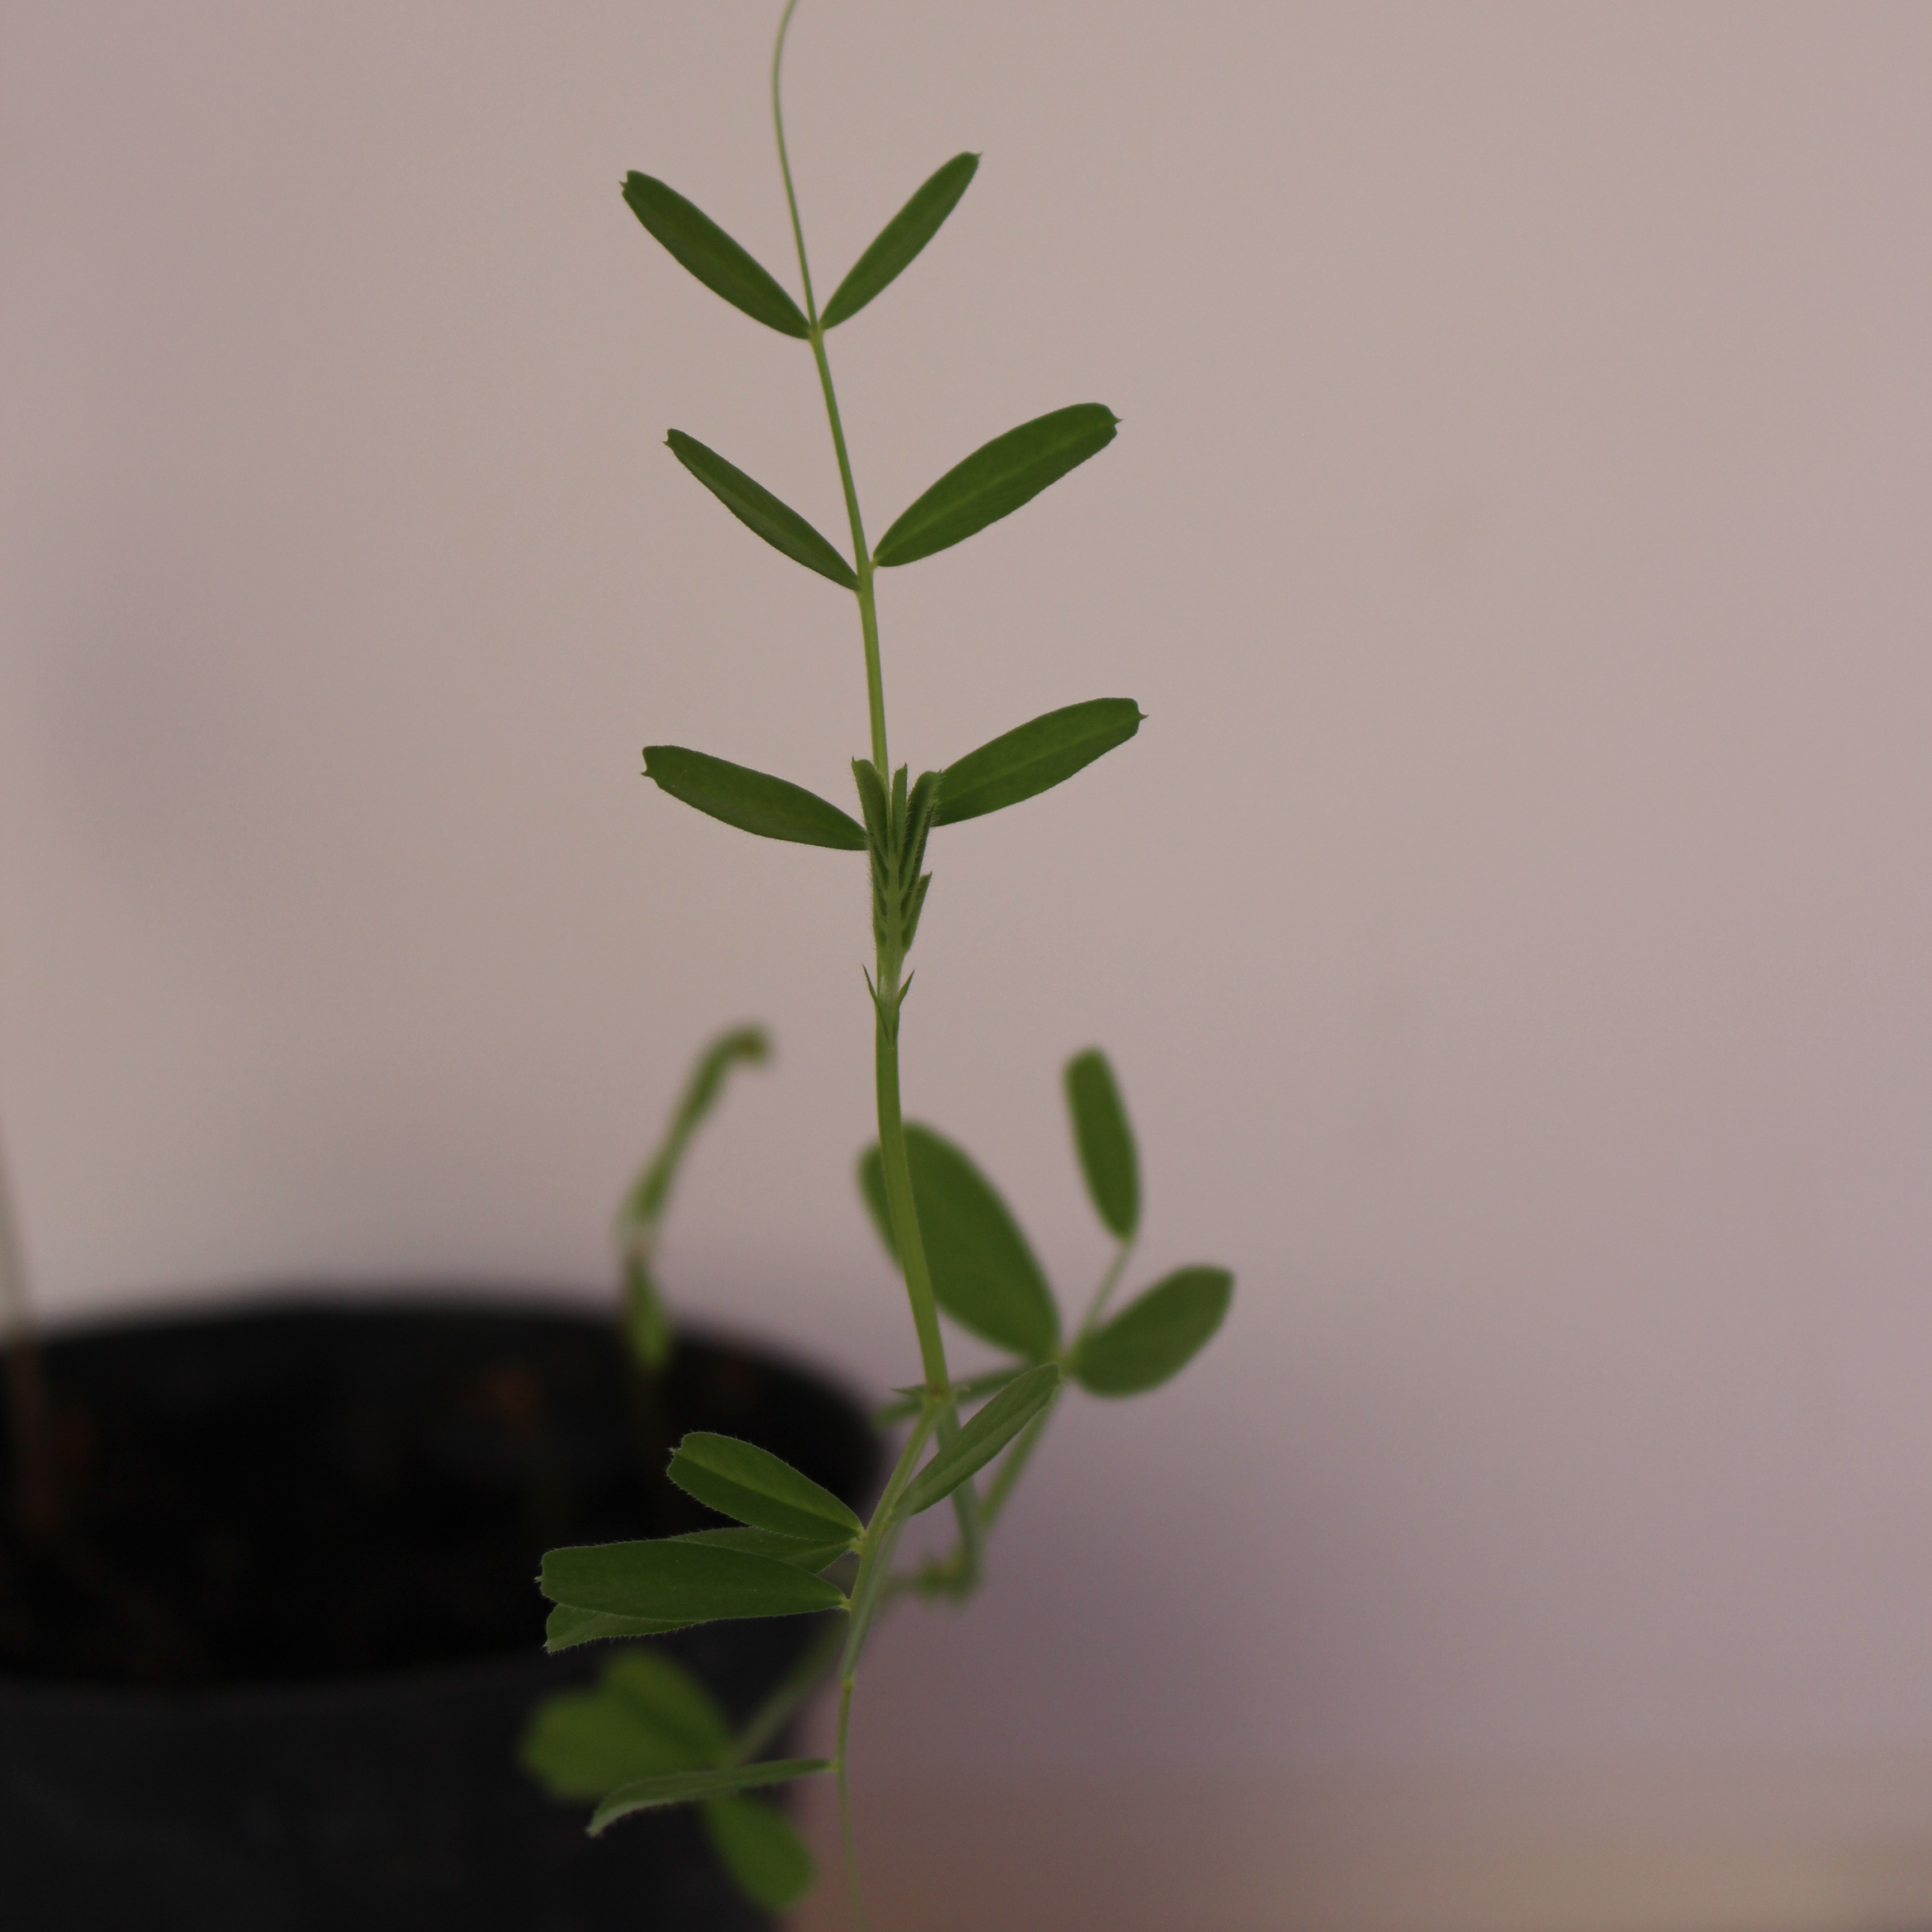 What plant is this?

Vicia sativa
